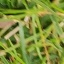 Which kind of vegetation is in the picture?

grass
